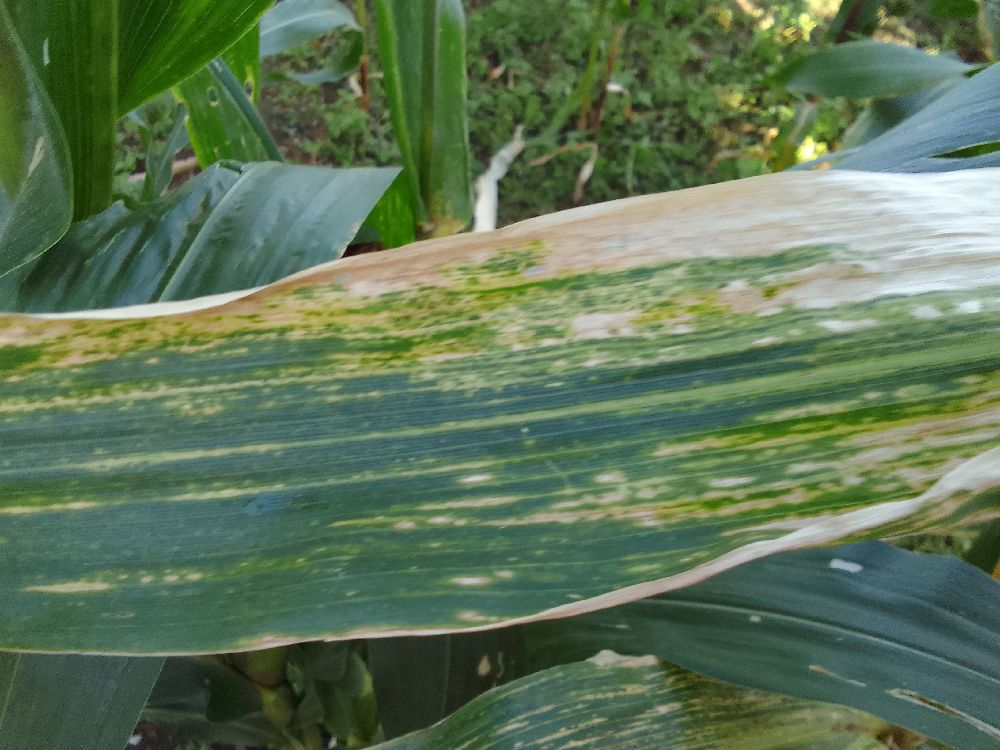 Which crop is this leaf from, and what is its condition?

maize, maize lethal necrosis
